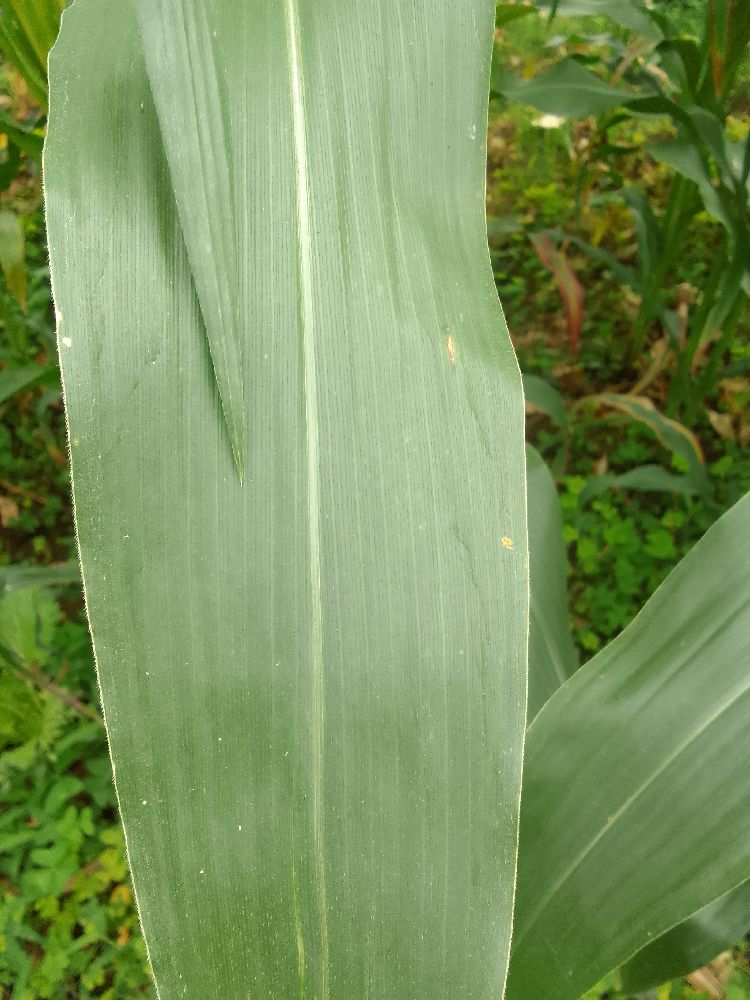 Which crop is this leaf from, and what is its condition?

maize, healthy
